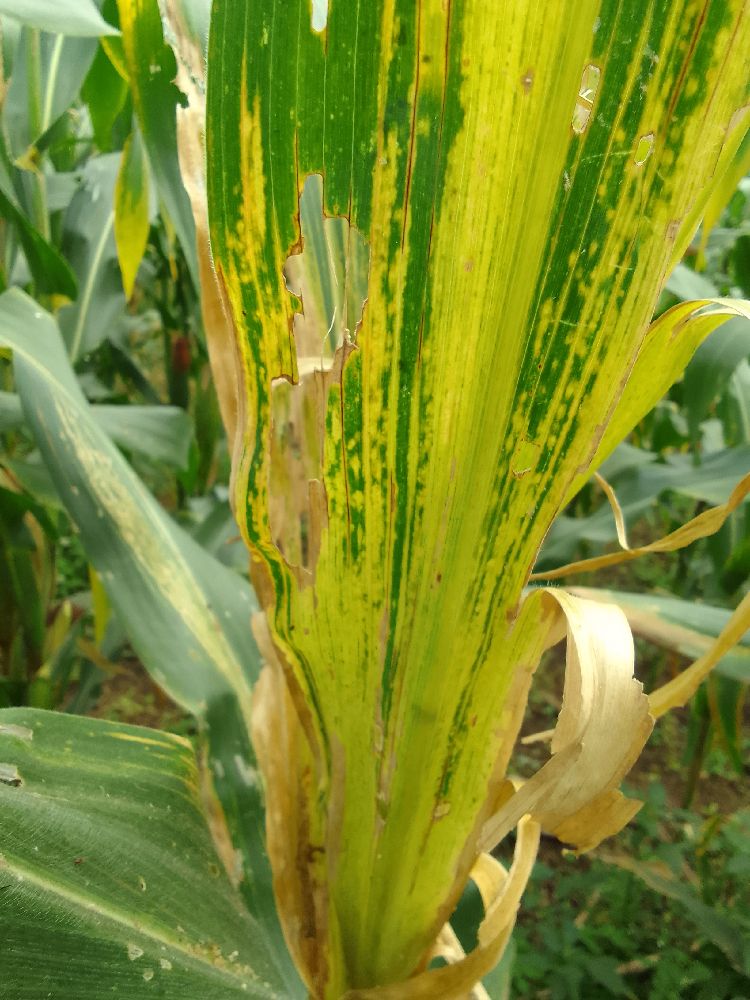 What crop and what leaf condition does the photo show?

maize, maize lethal necrosis
